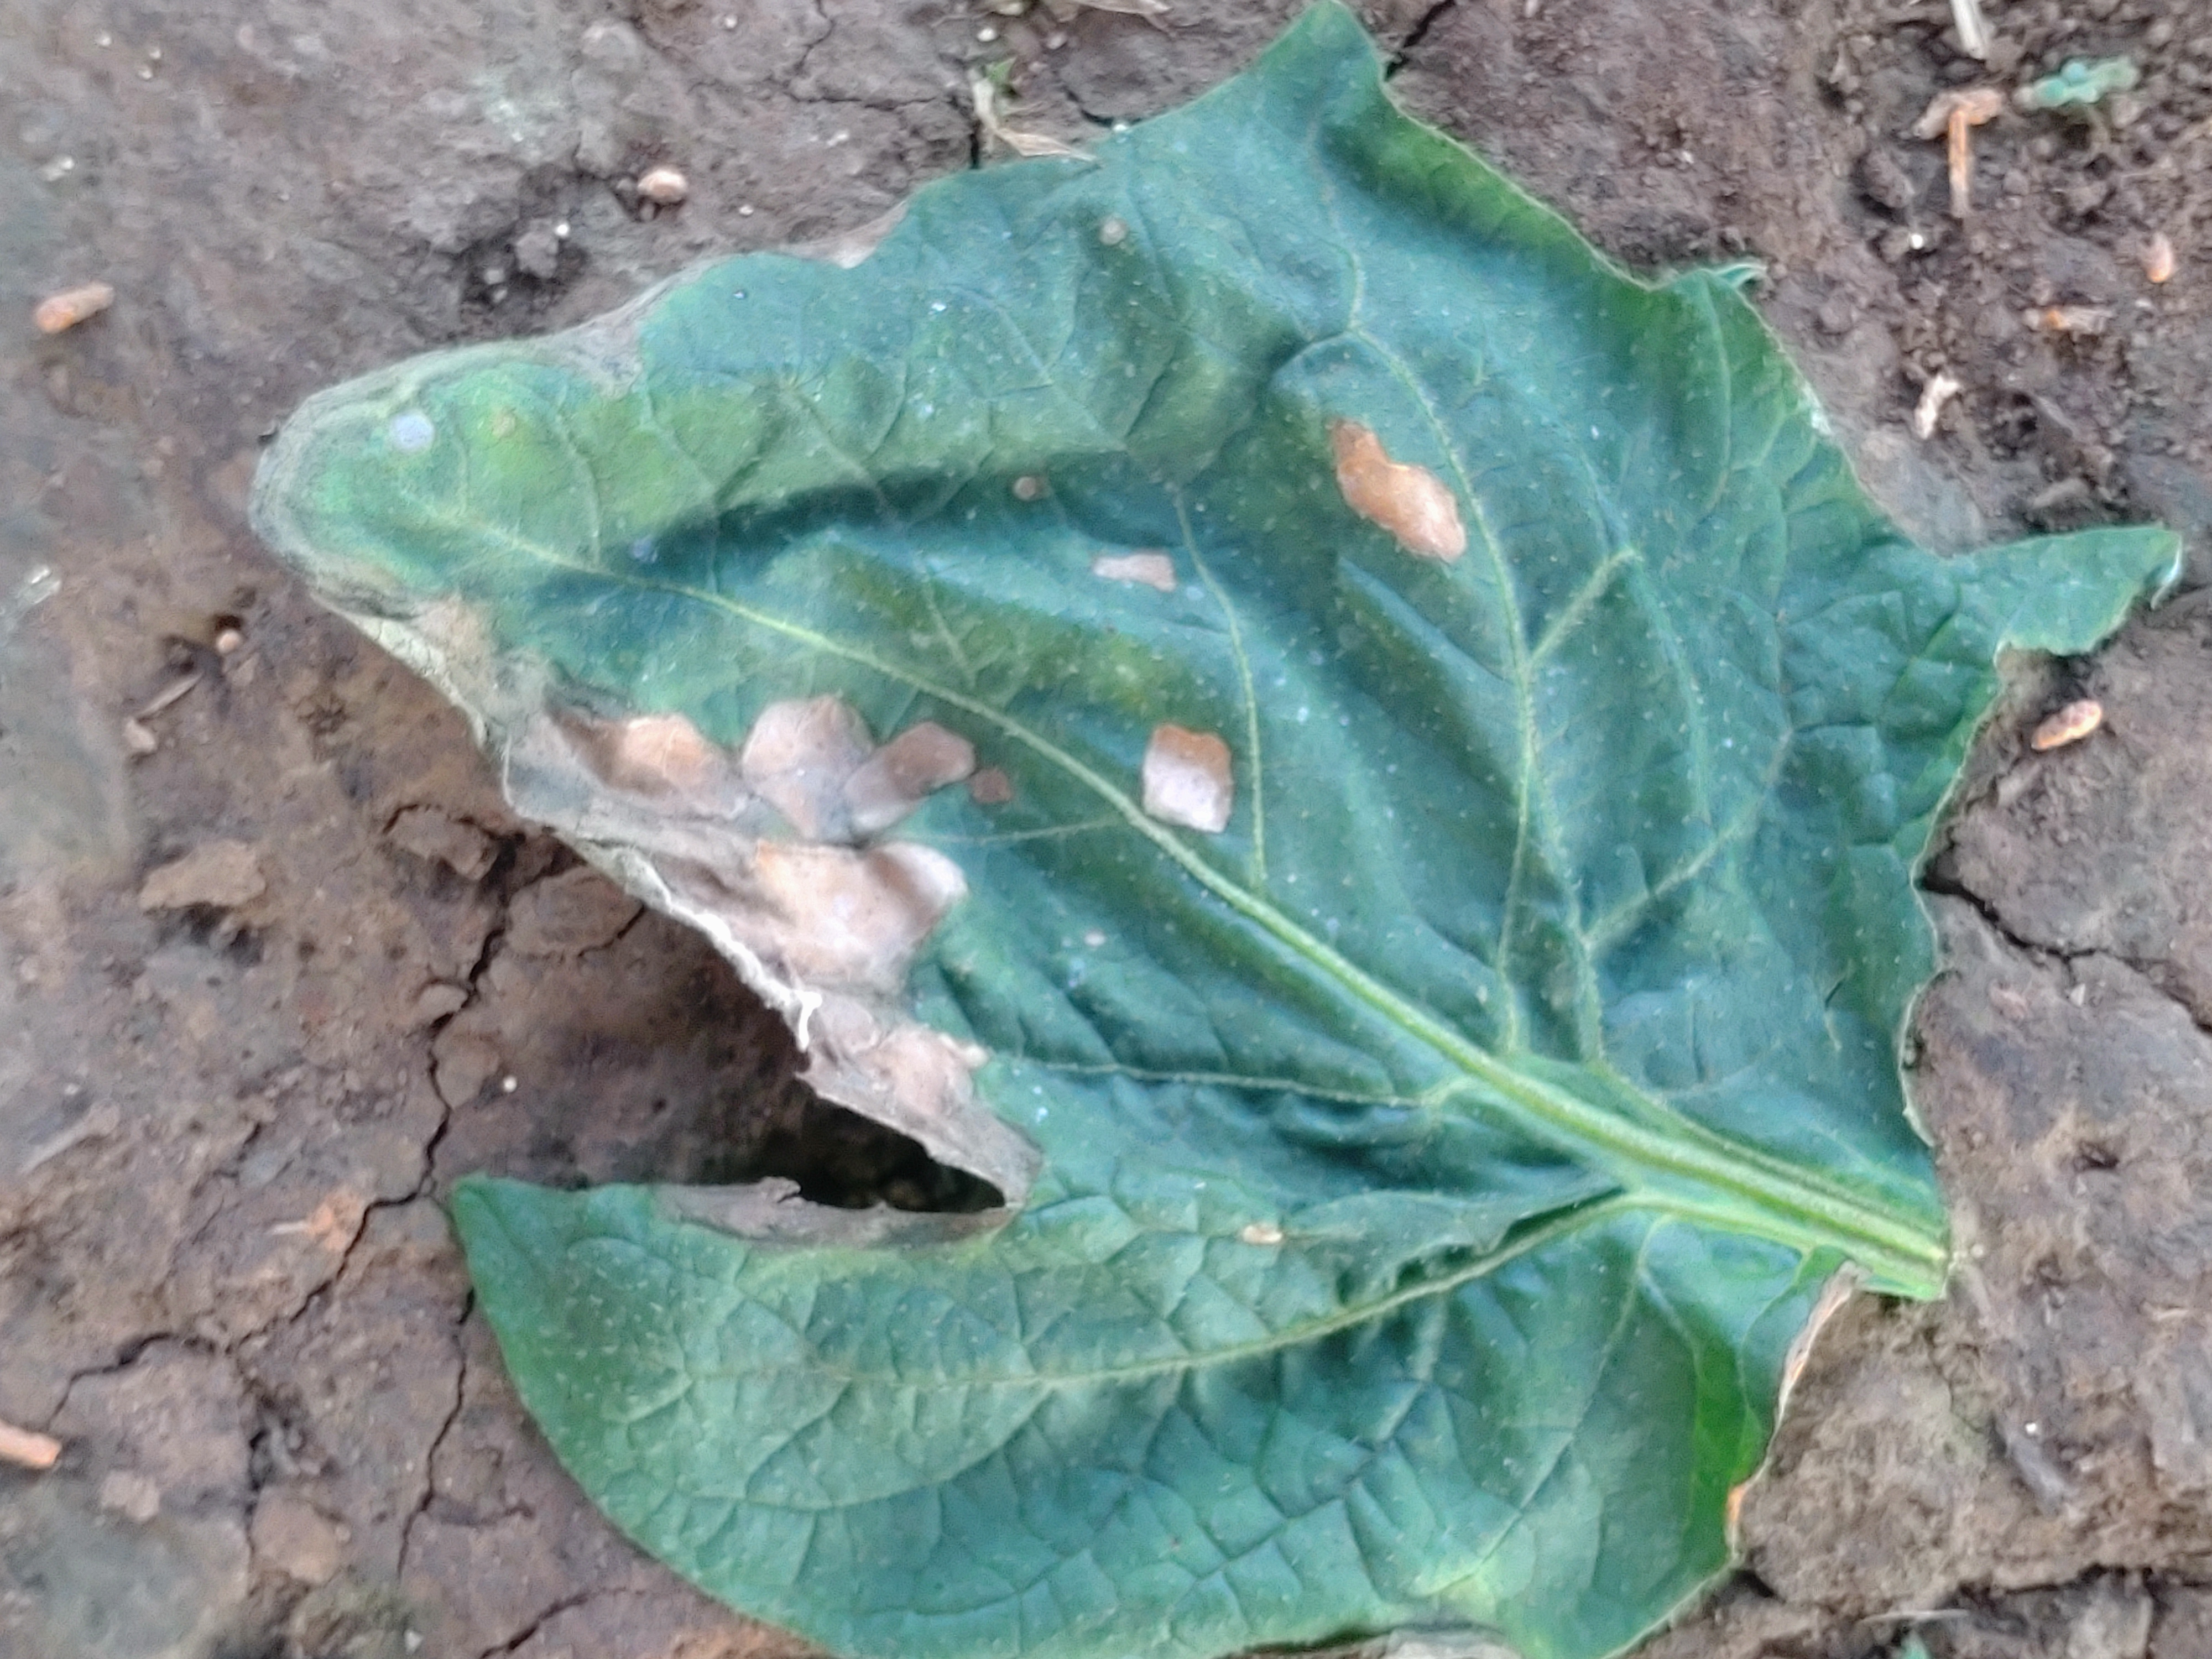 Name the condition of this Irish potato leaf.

early blight
